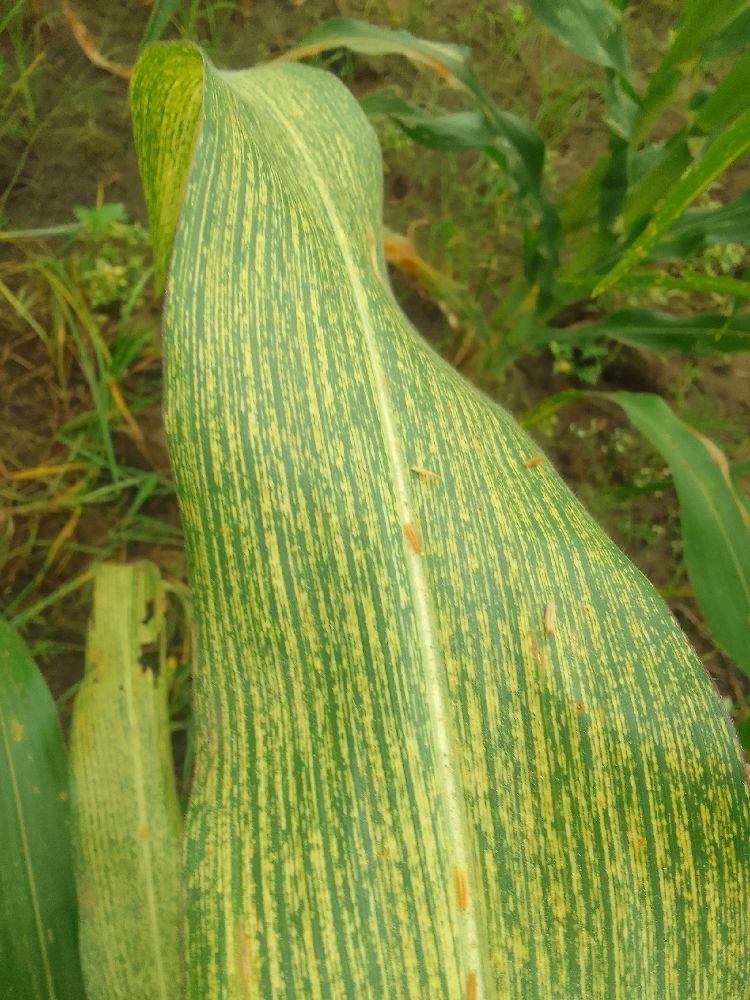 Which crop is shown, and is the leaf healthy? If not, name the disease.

maize, maize streak virus
